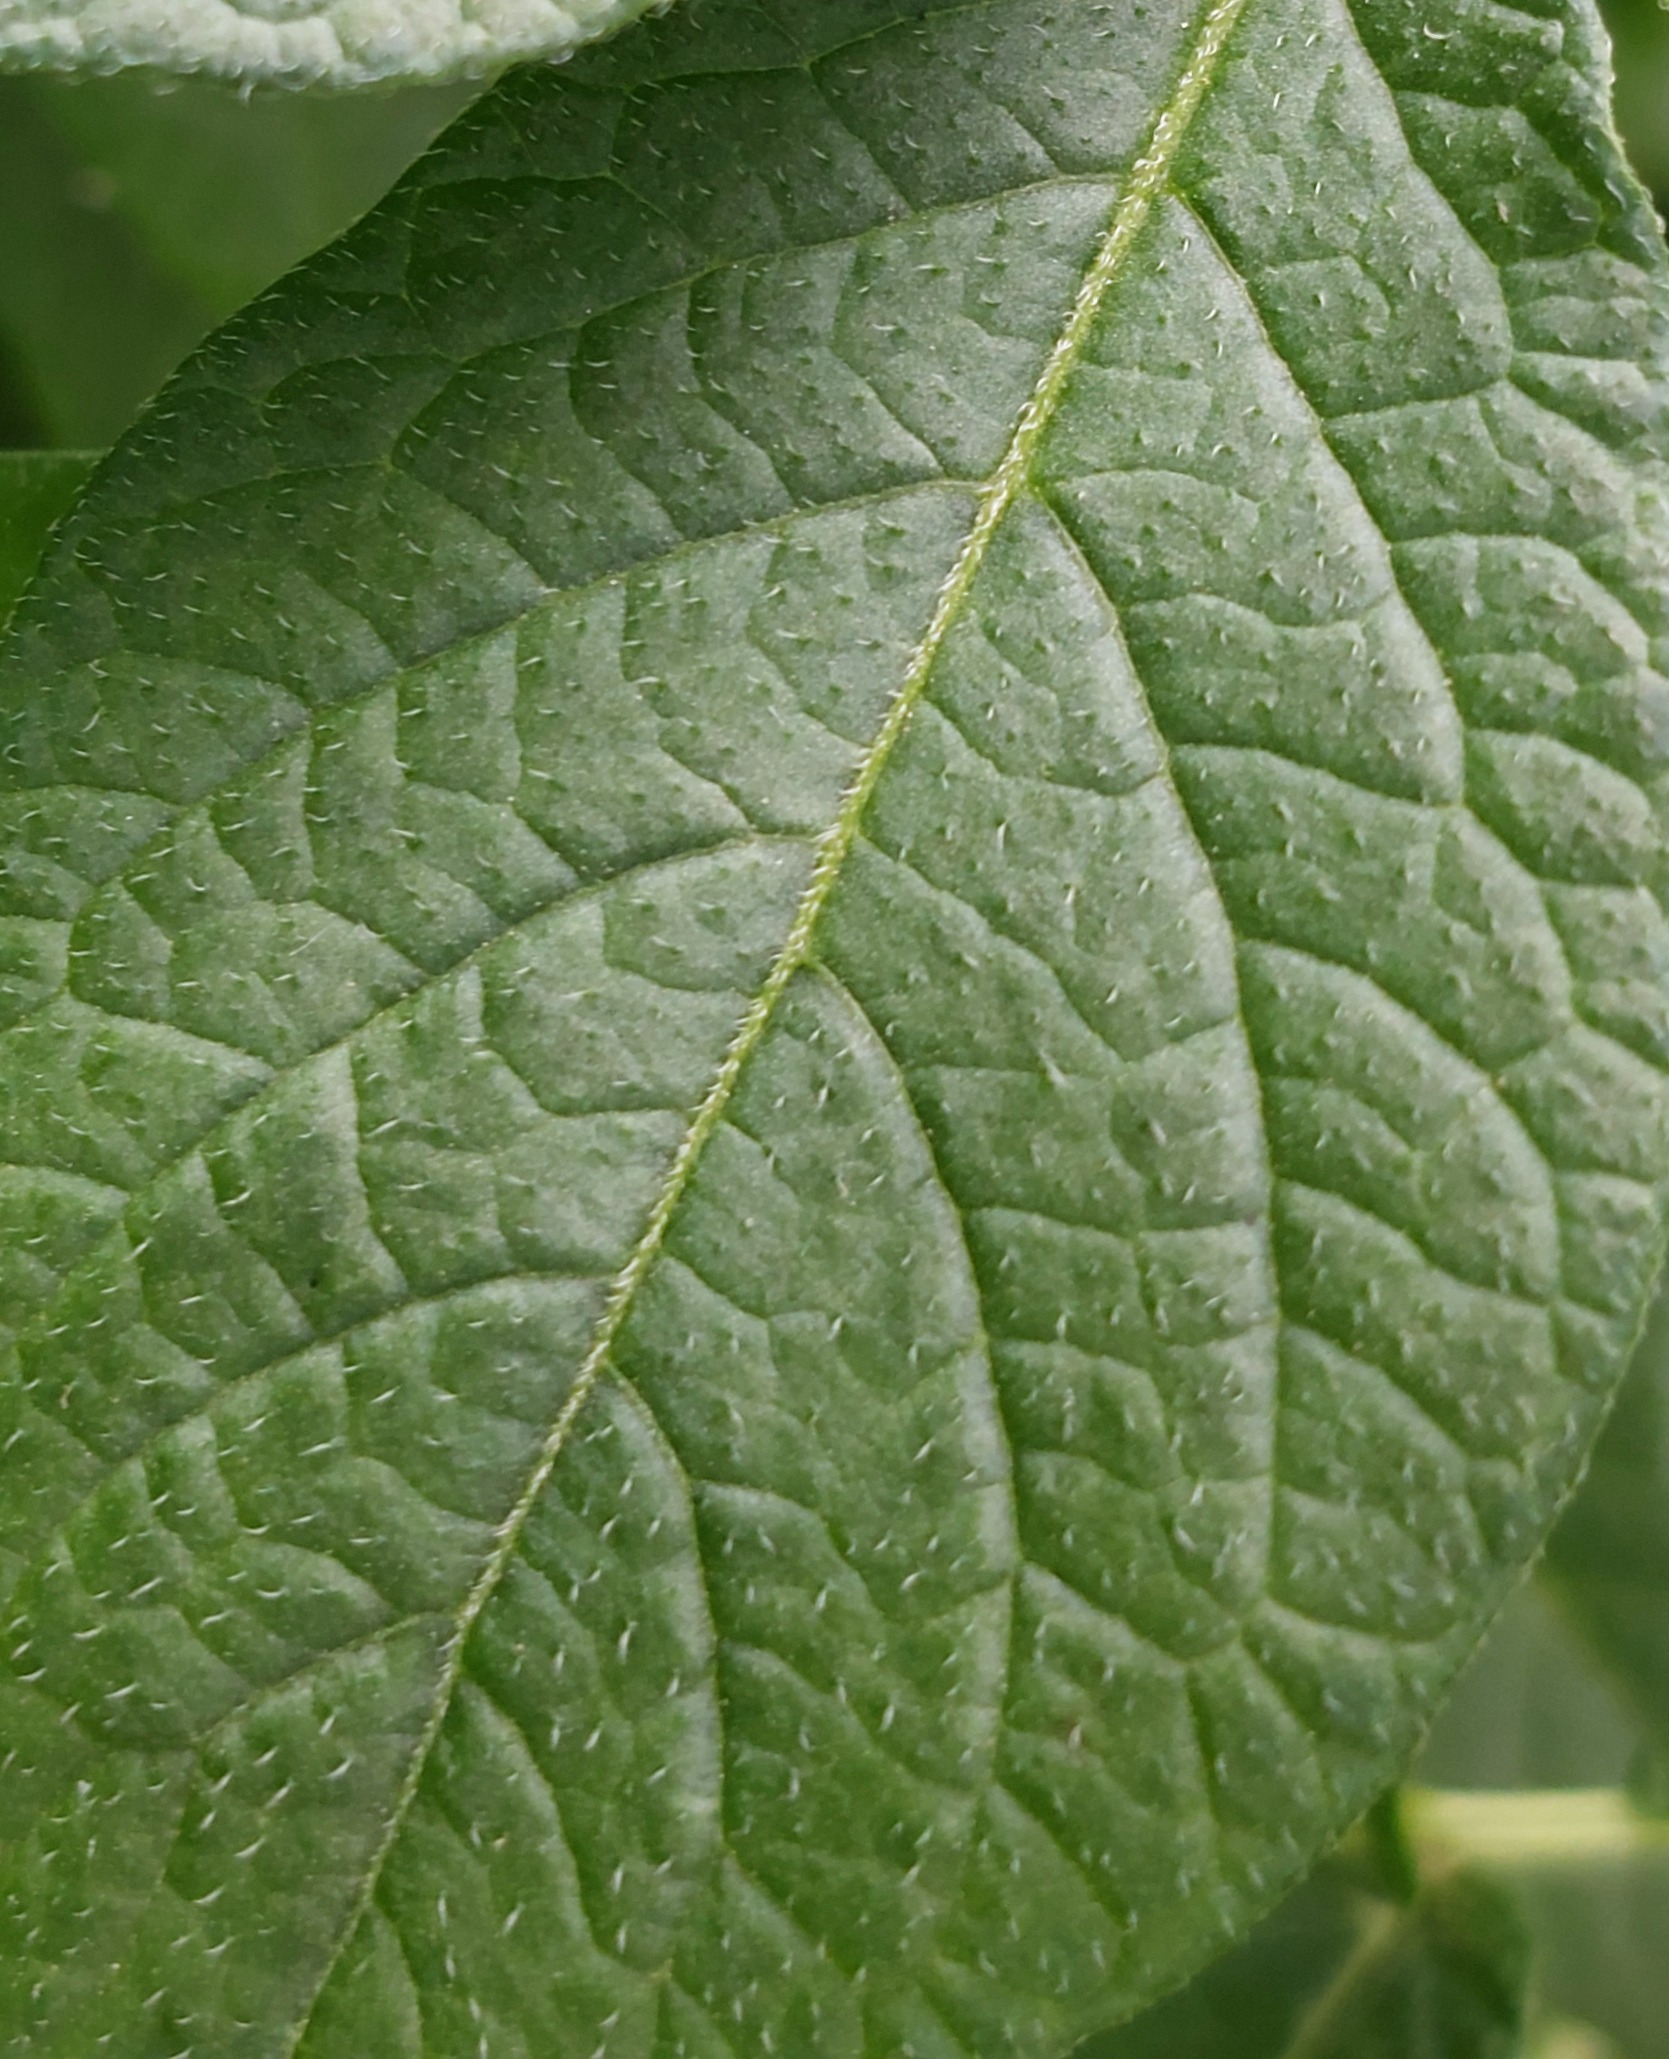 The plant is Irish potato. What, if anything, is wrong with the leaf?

healthy
